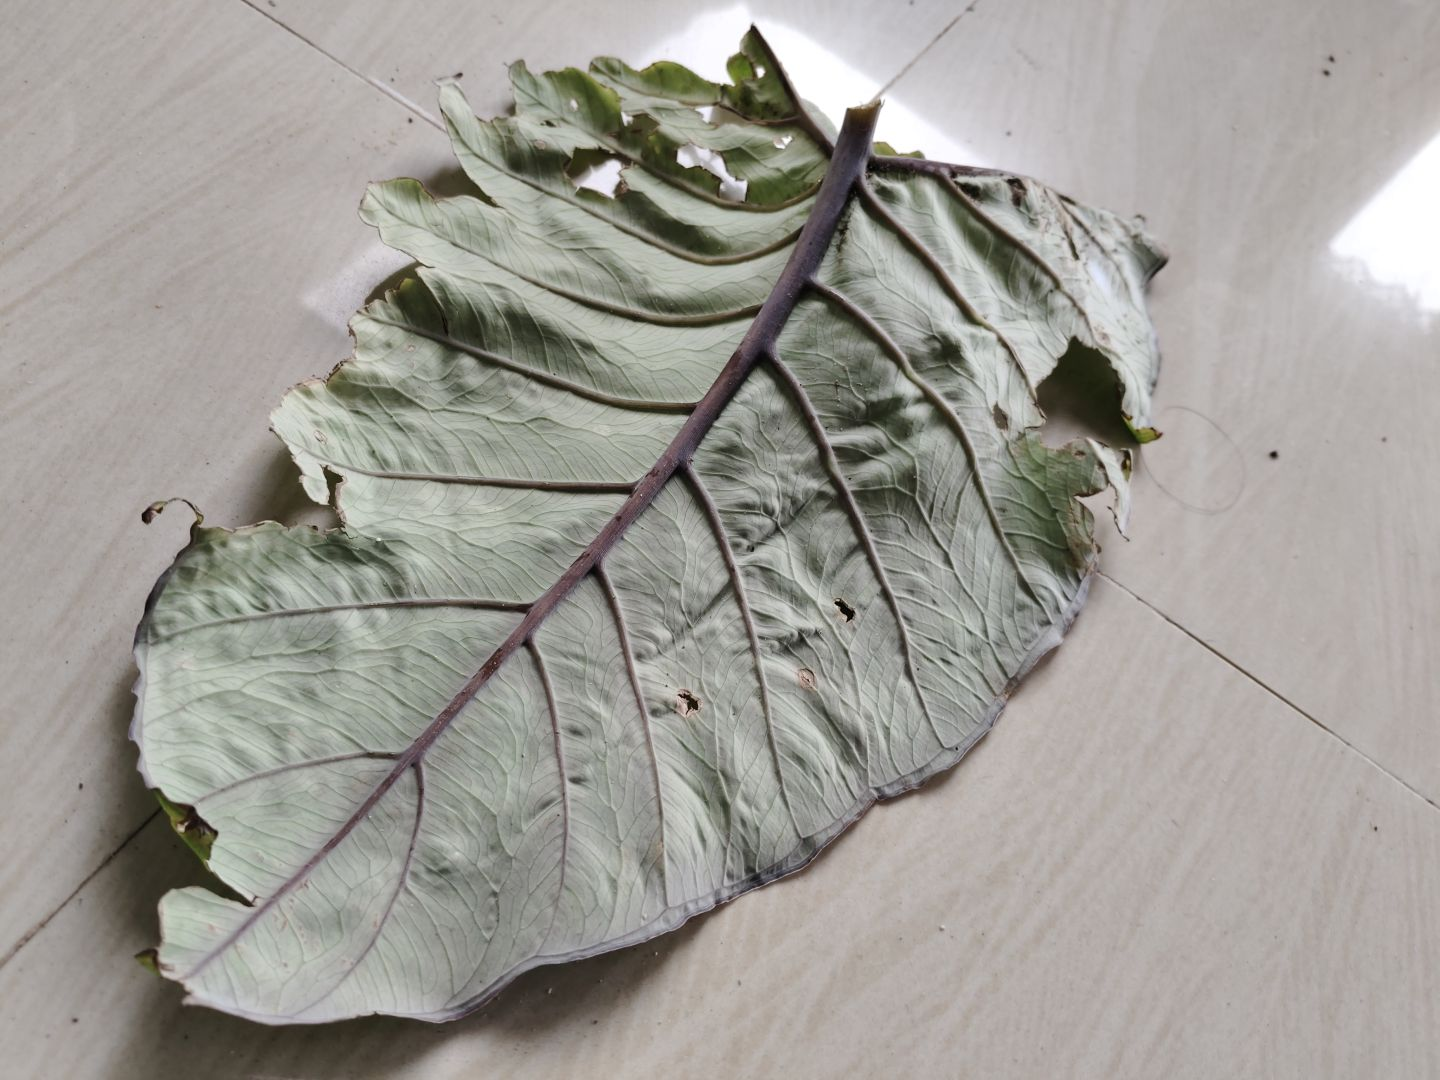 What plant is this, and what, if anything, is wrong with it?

taro, leaf blight
